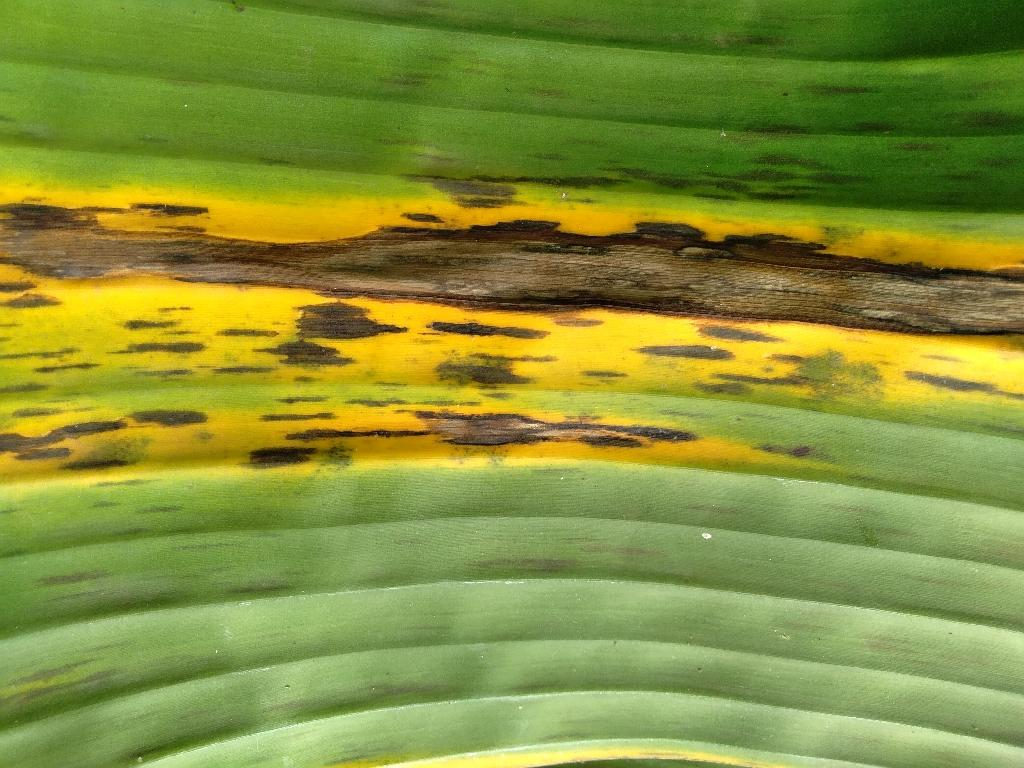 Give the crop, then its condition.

banana, black sigatoka
